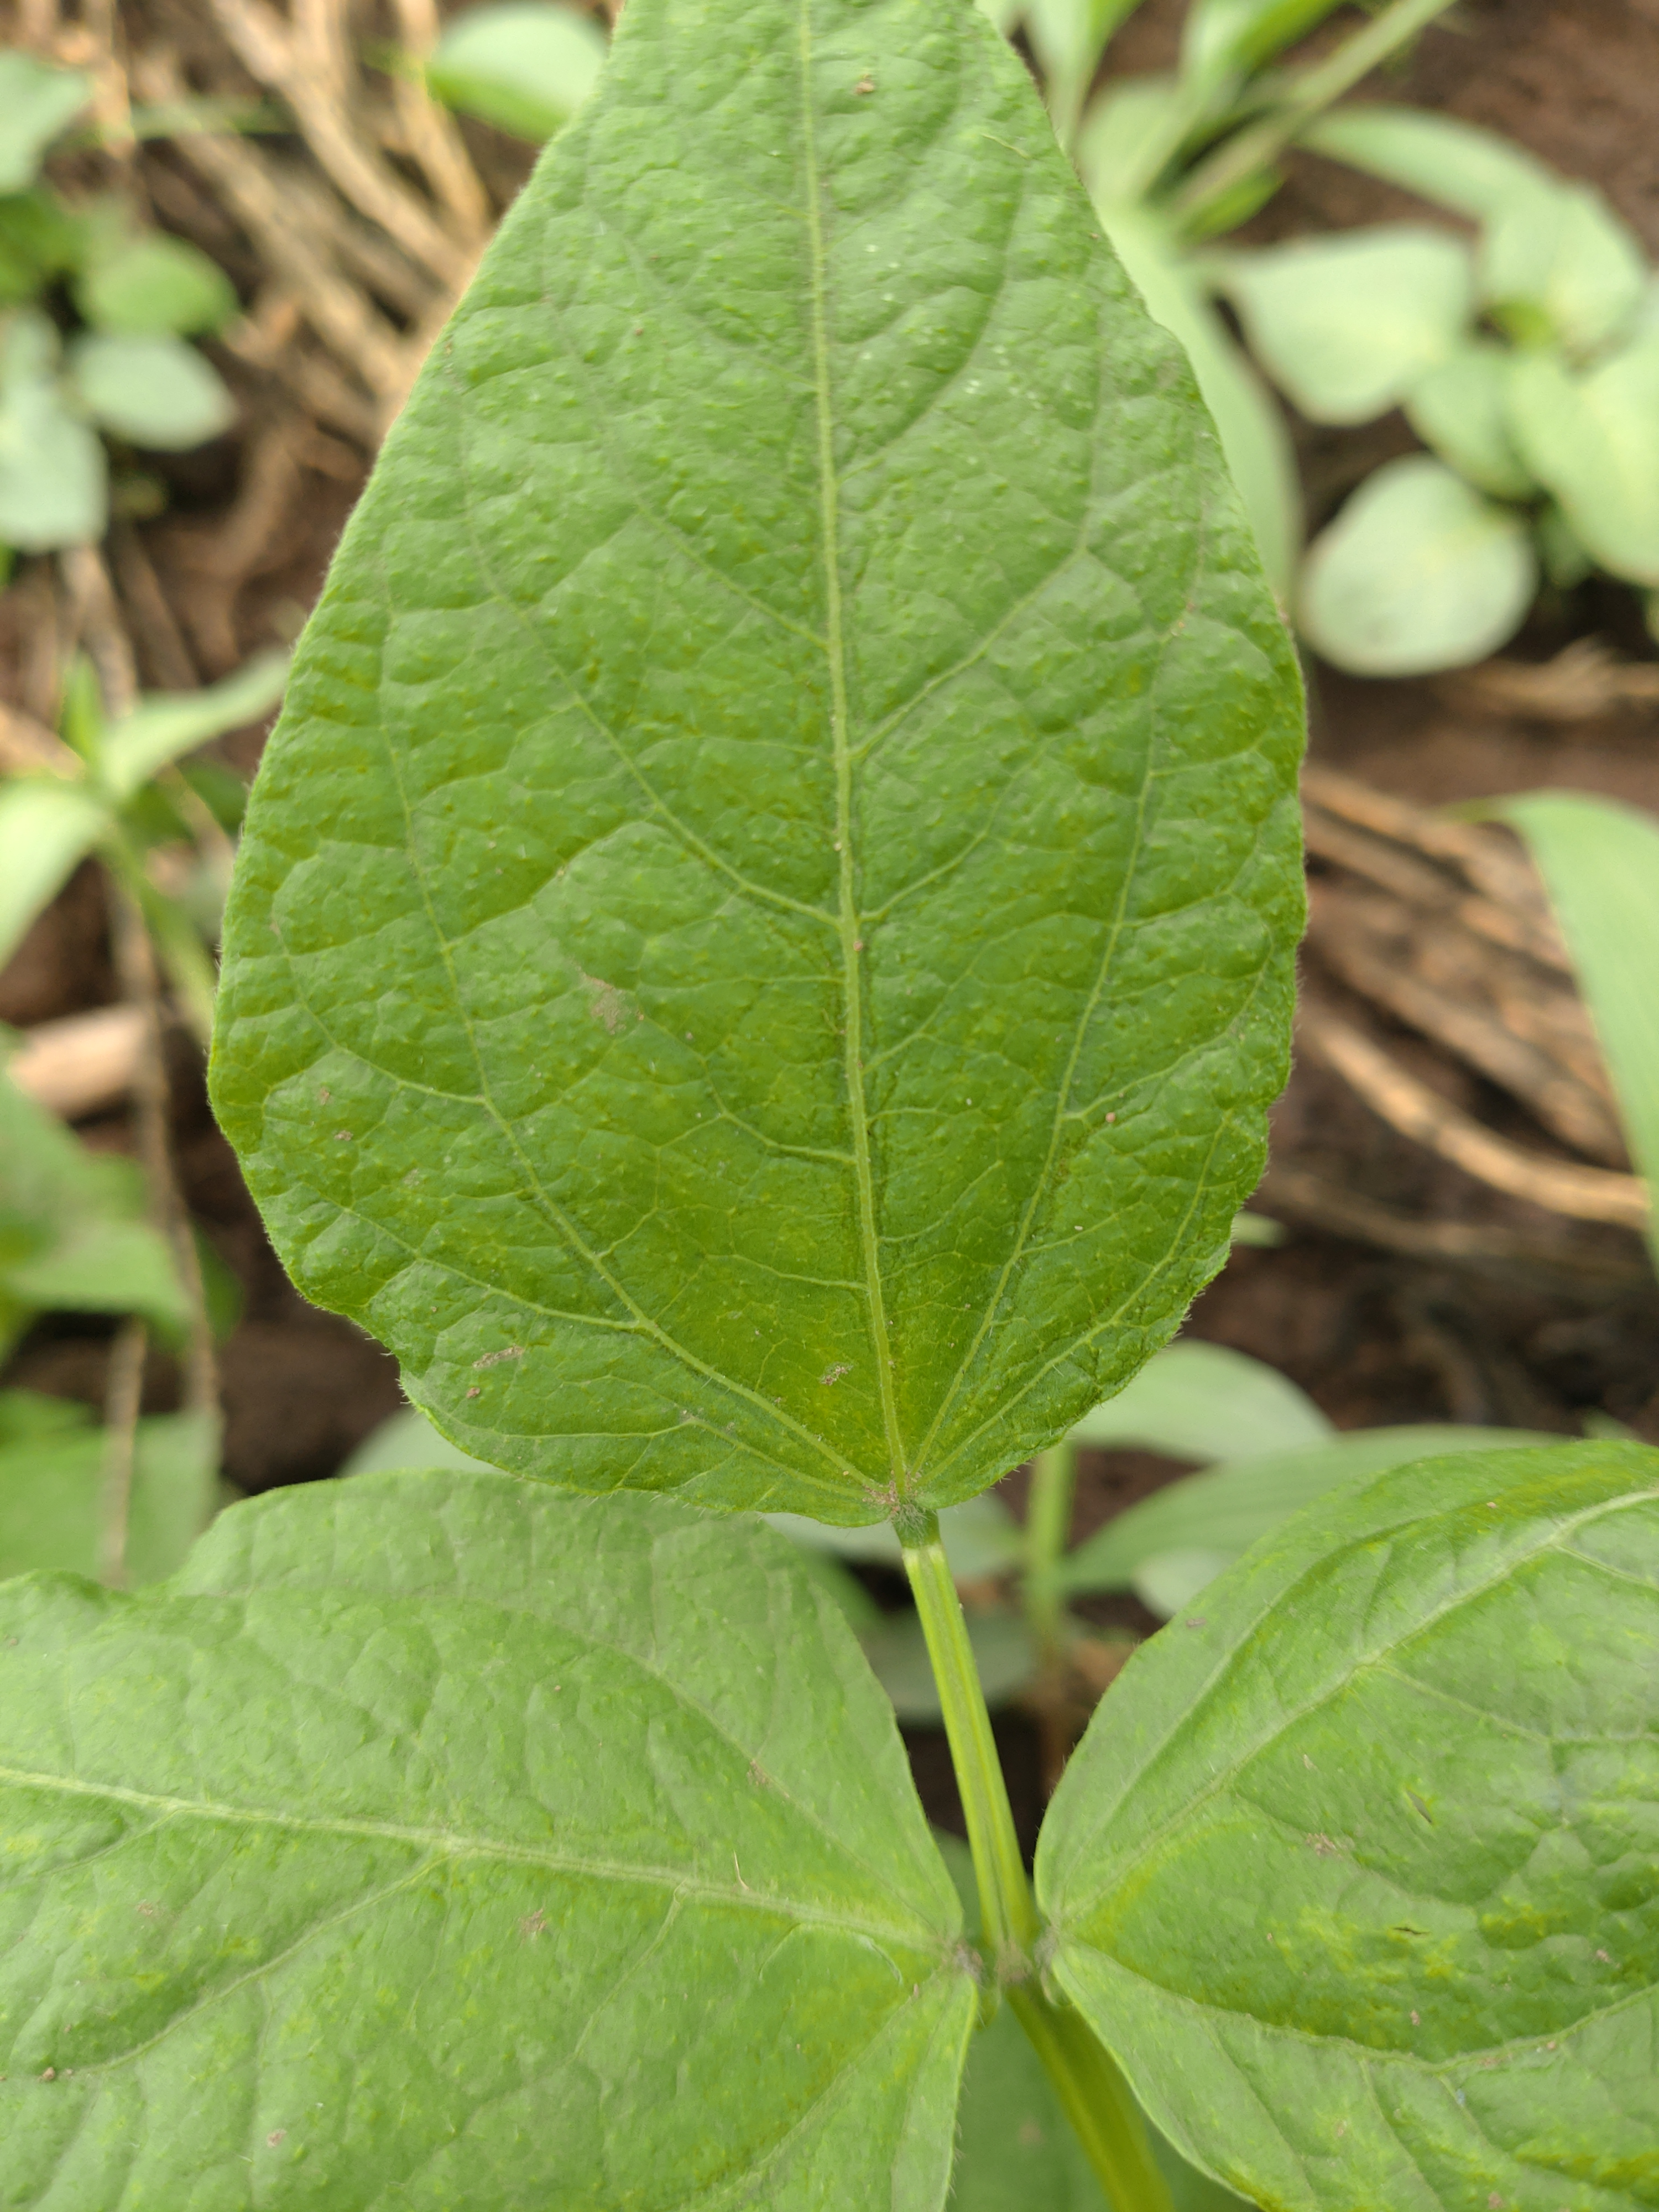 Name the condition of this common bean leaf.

healthy
